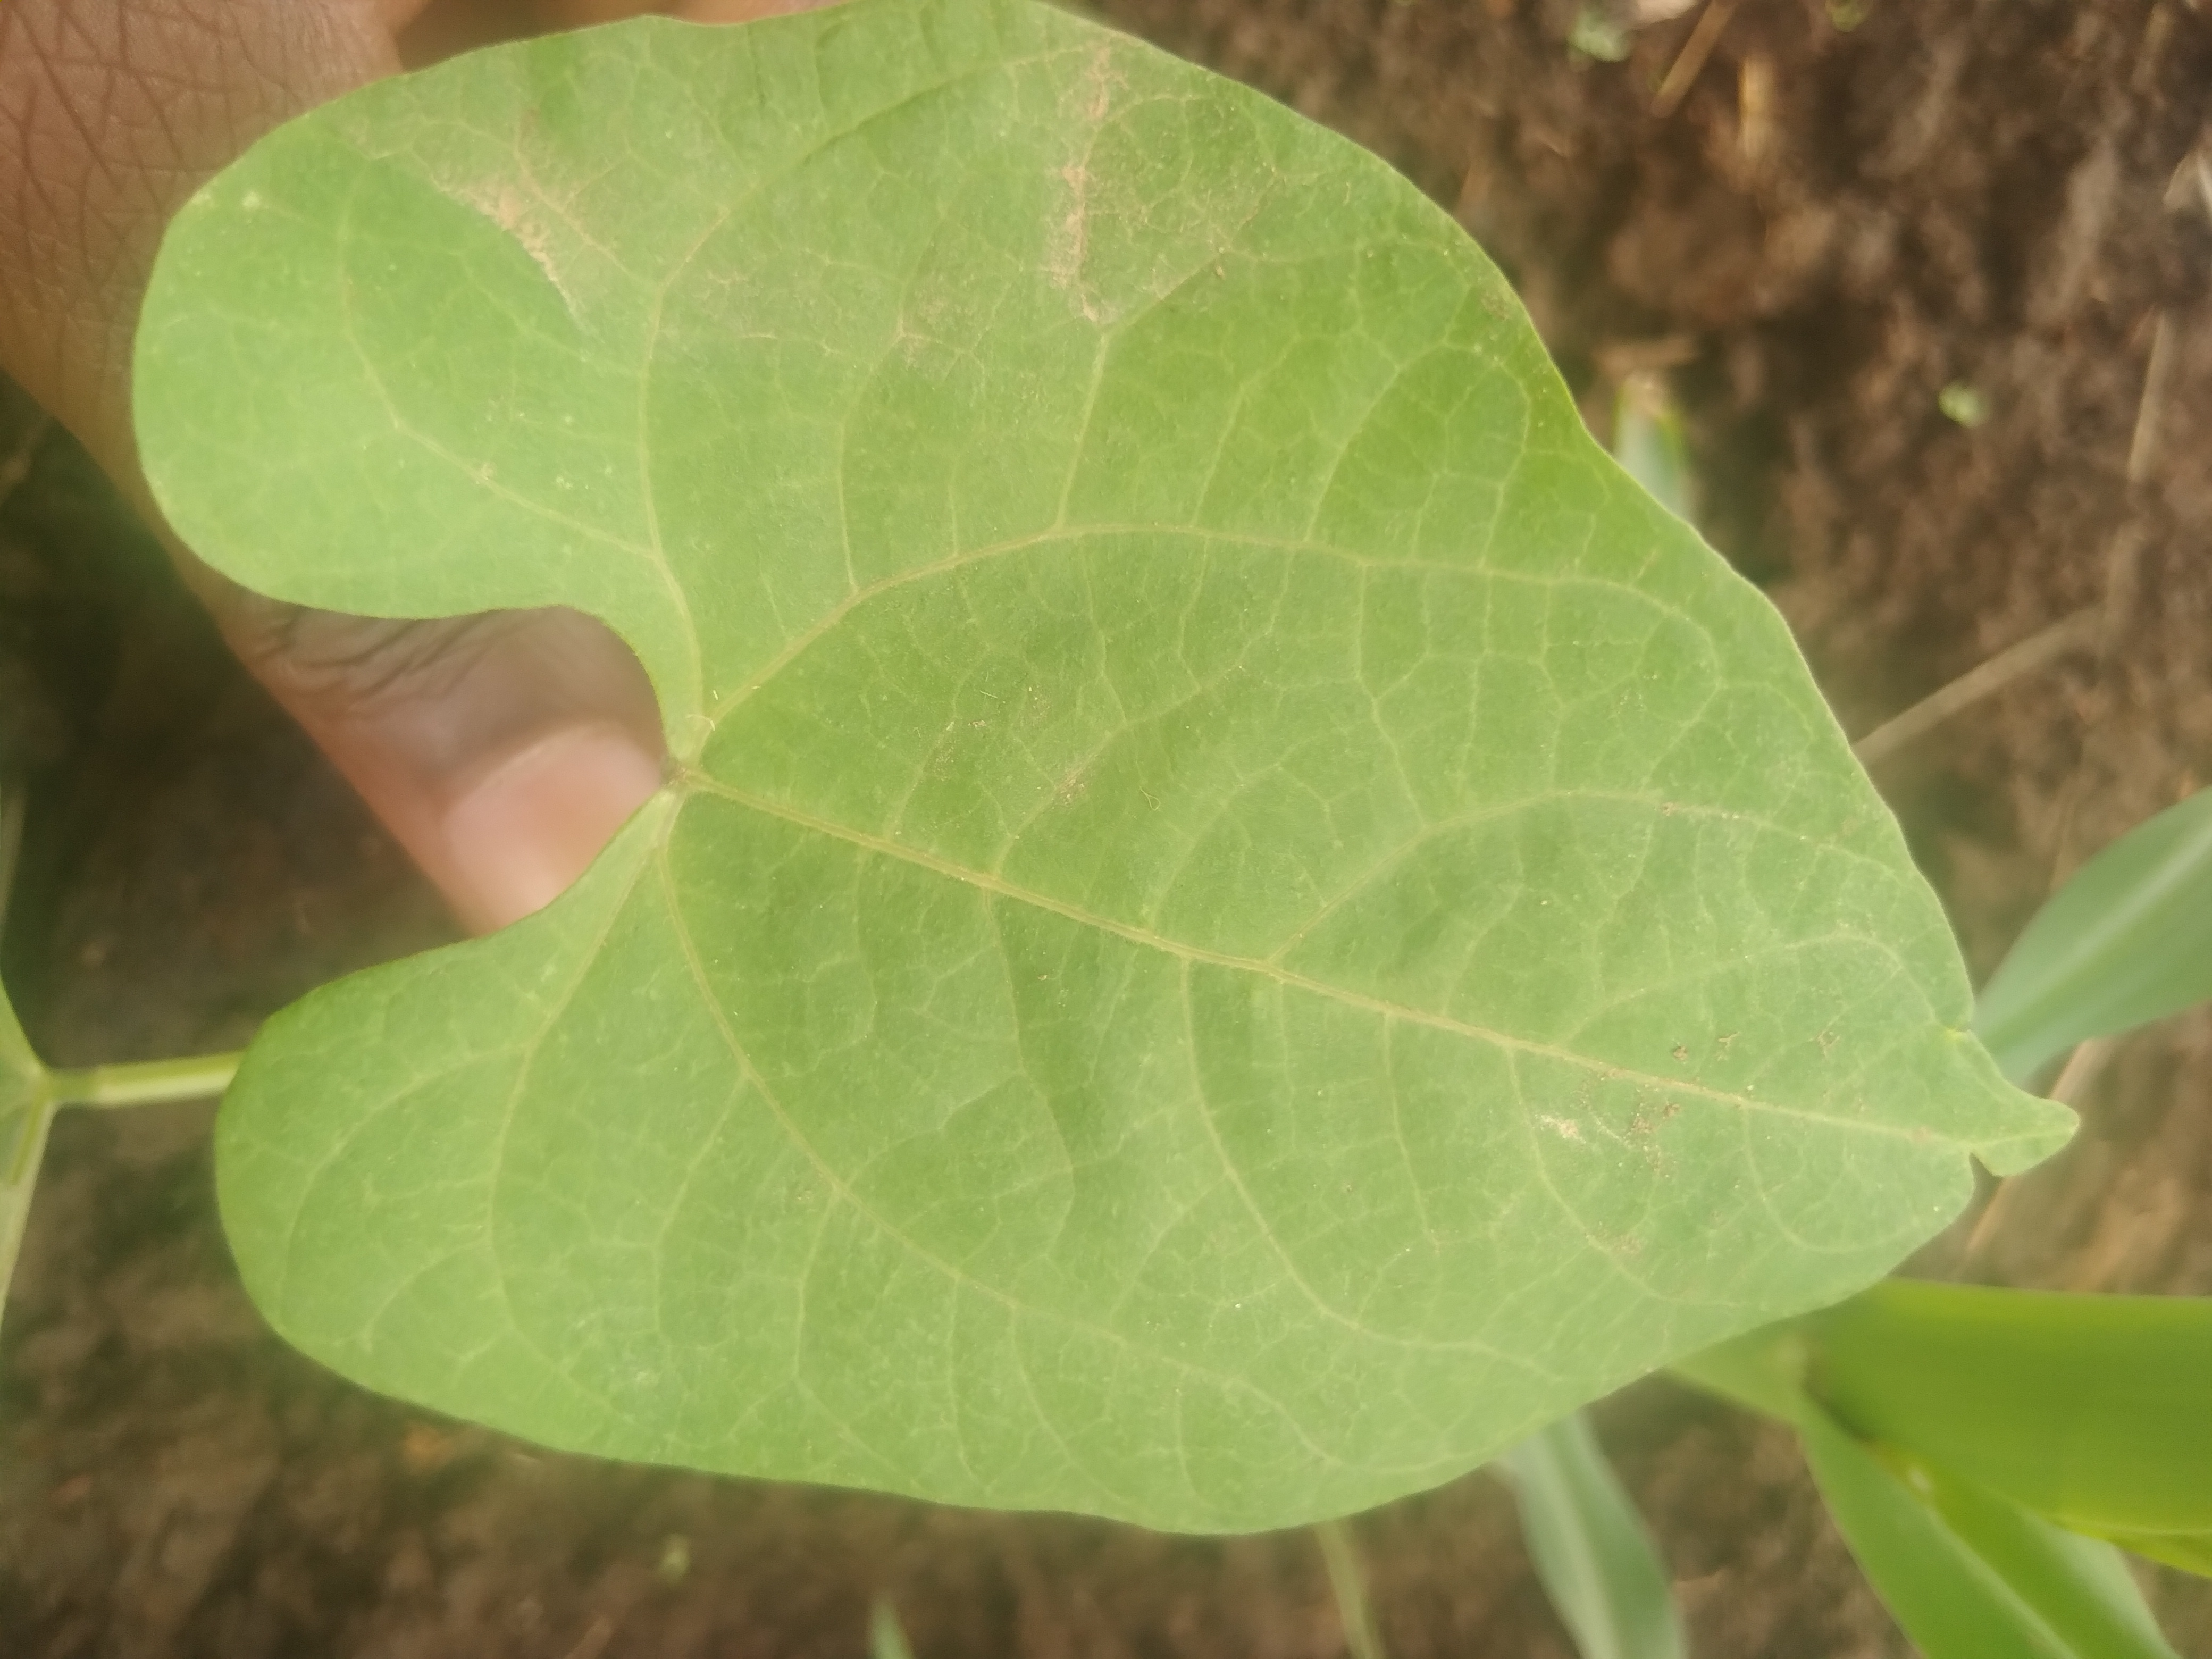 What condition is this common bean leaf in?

healthy
